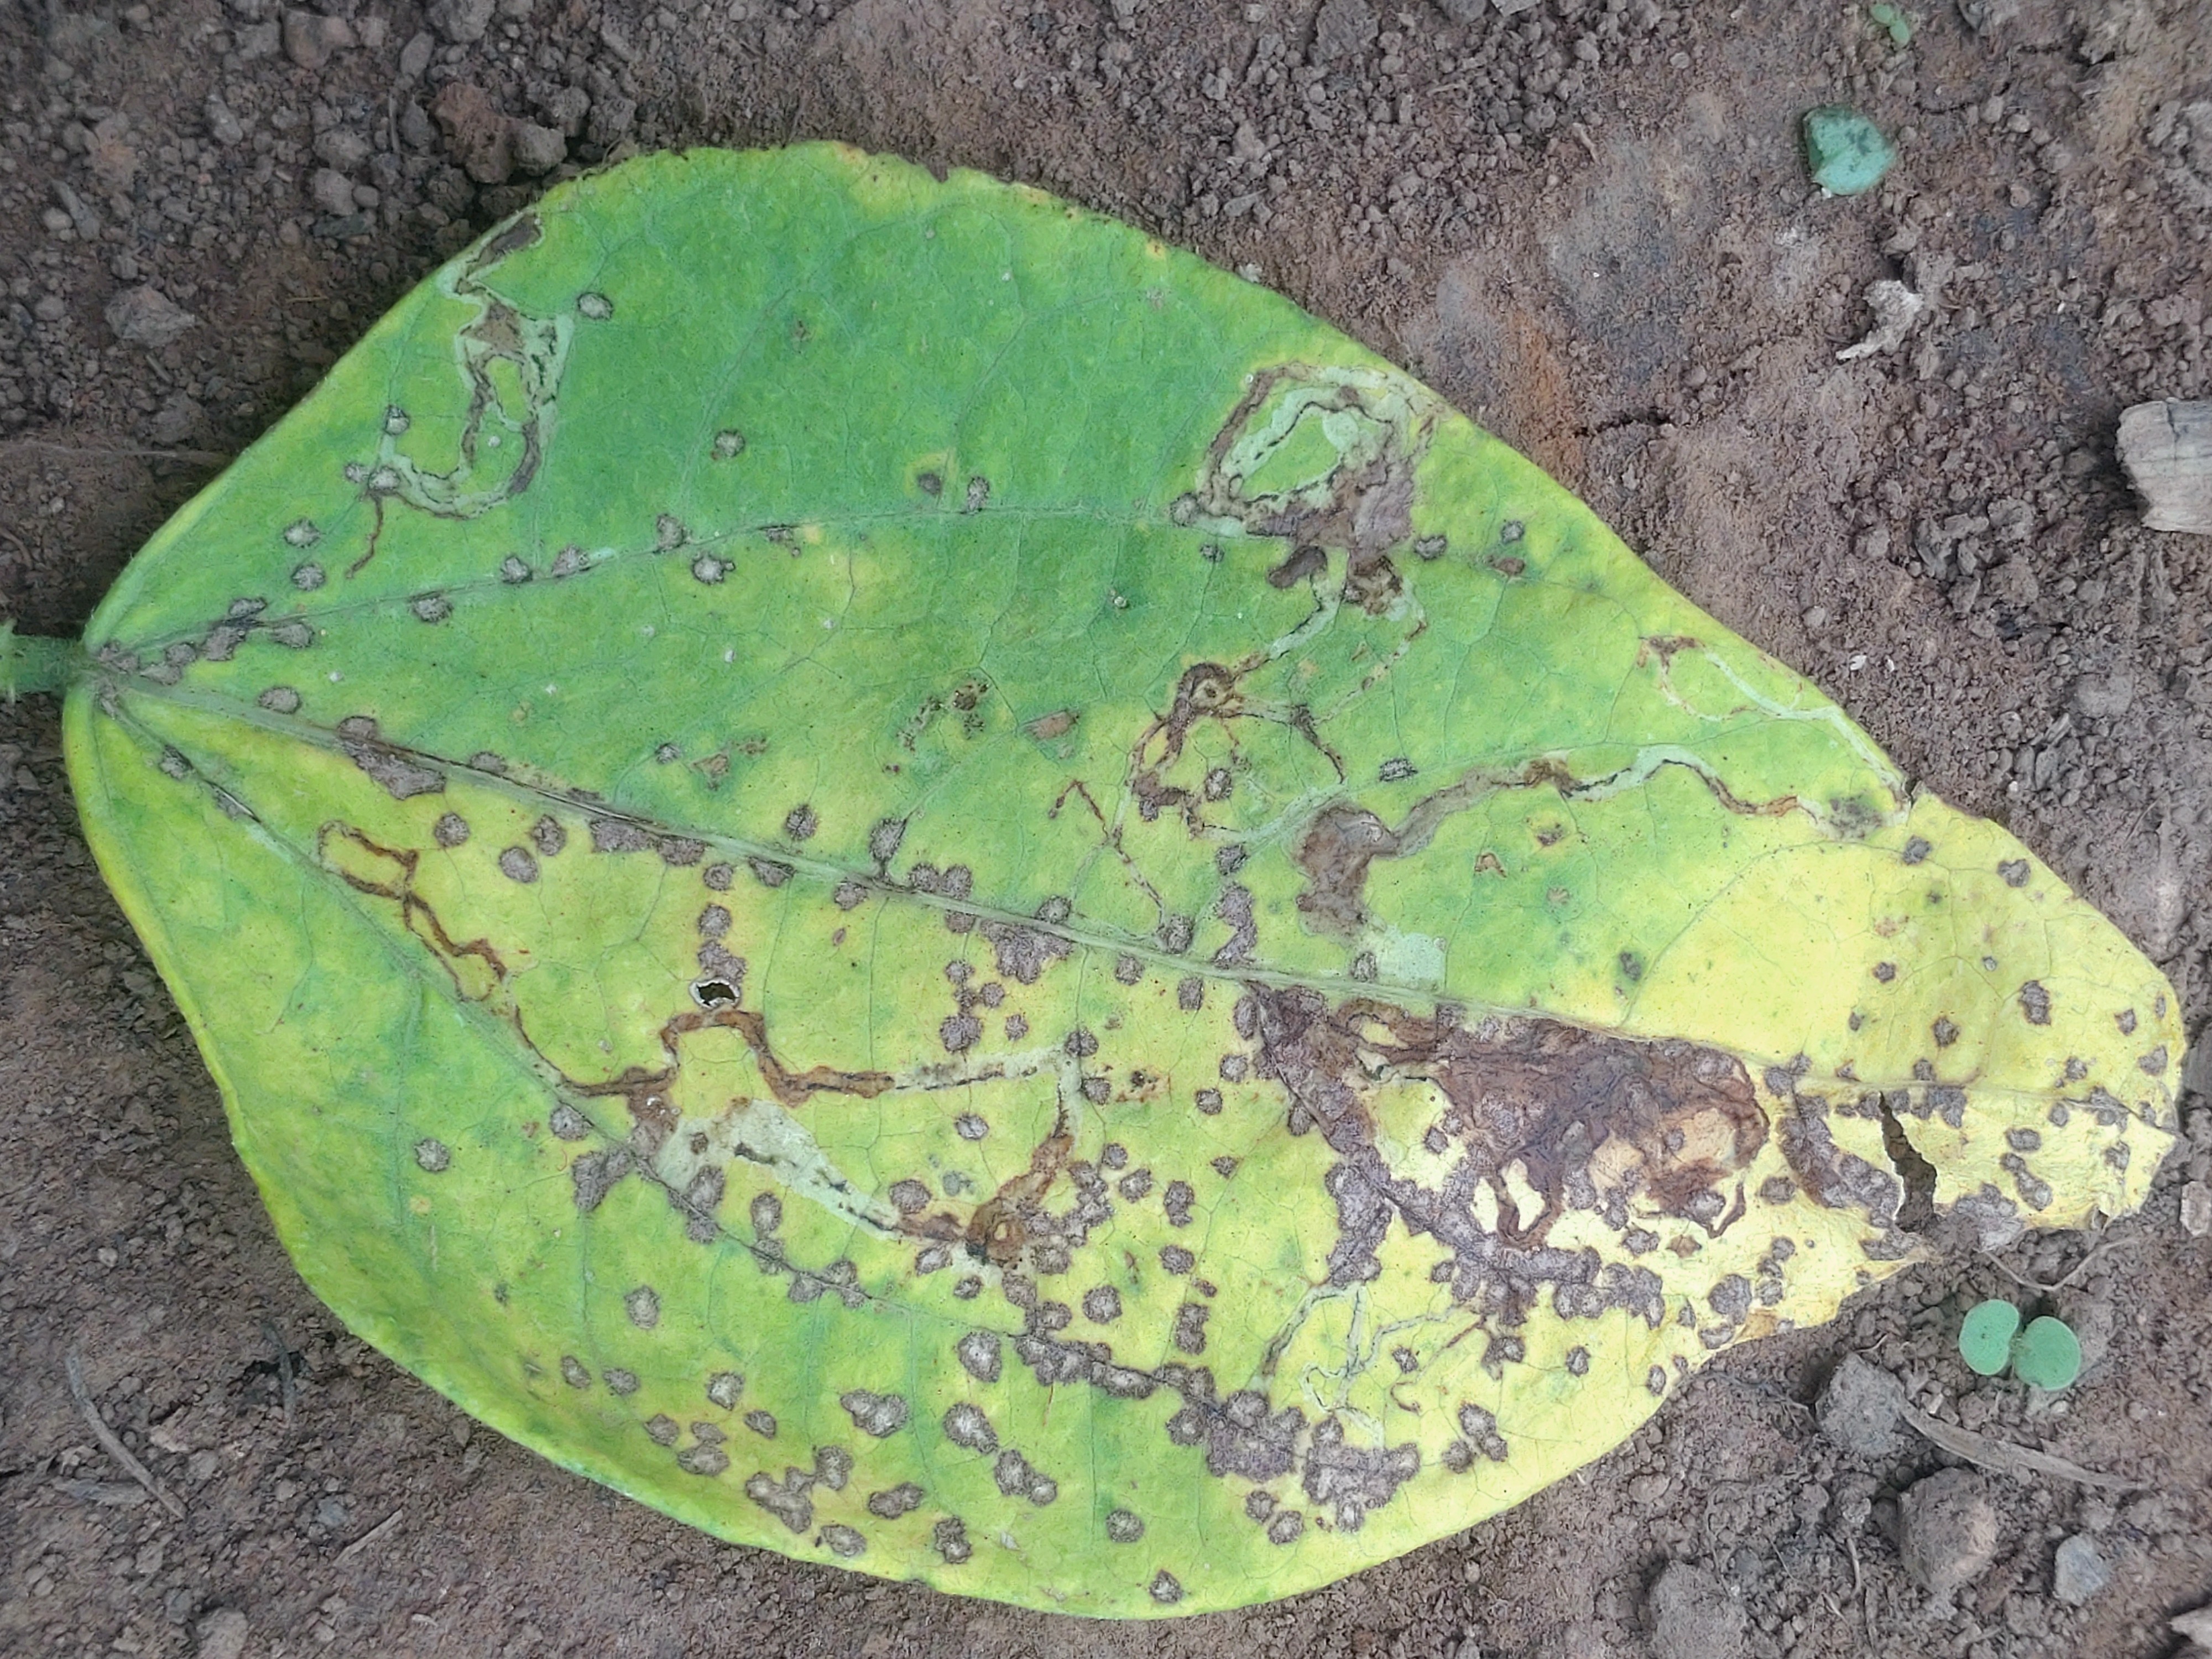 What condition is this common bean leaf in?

anthracnose
